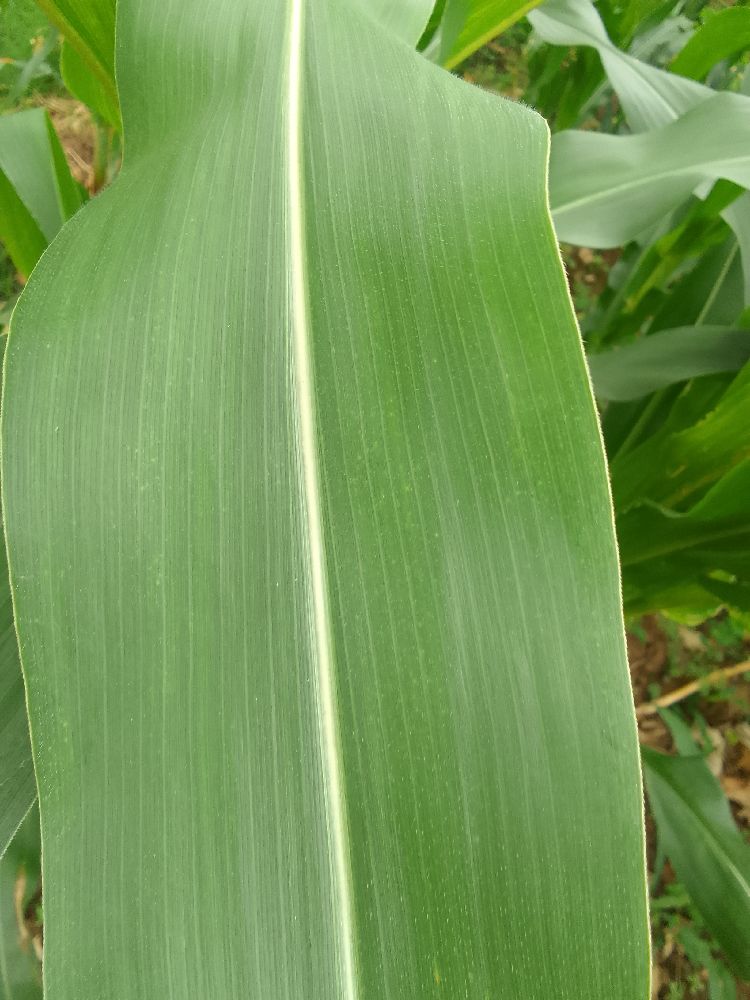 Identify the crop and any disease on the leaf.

maize, healthy
